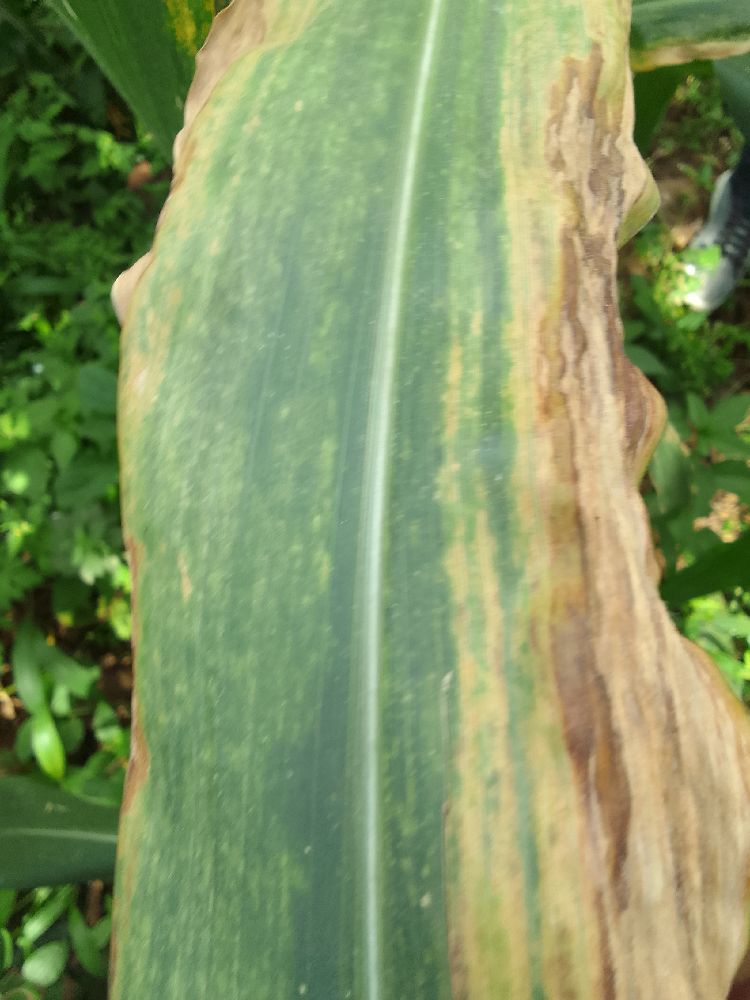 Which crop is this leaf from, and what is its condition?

maize, maize lethal necrosis
